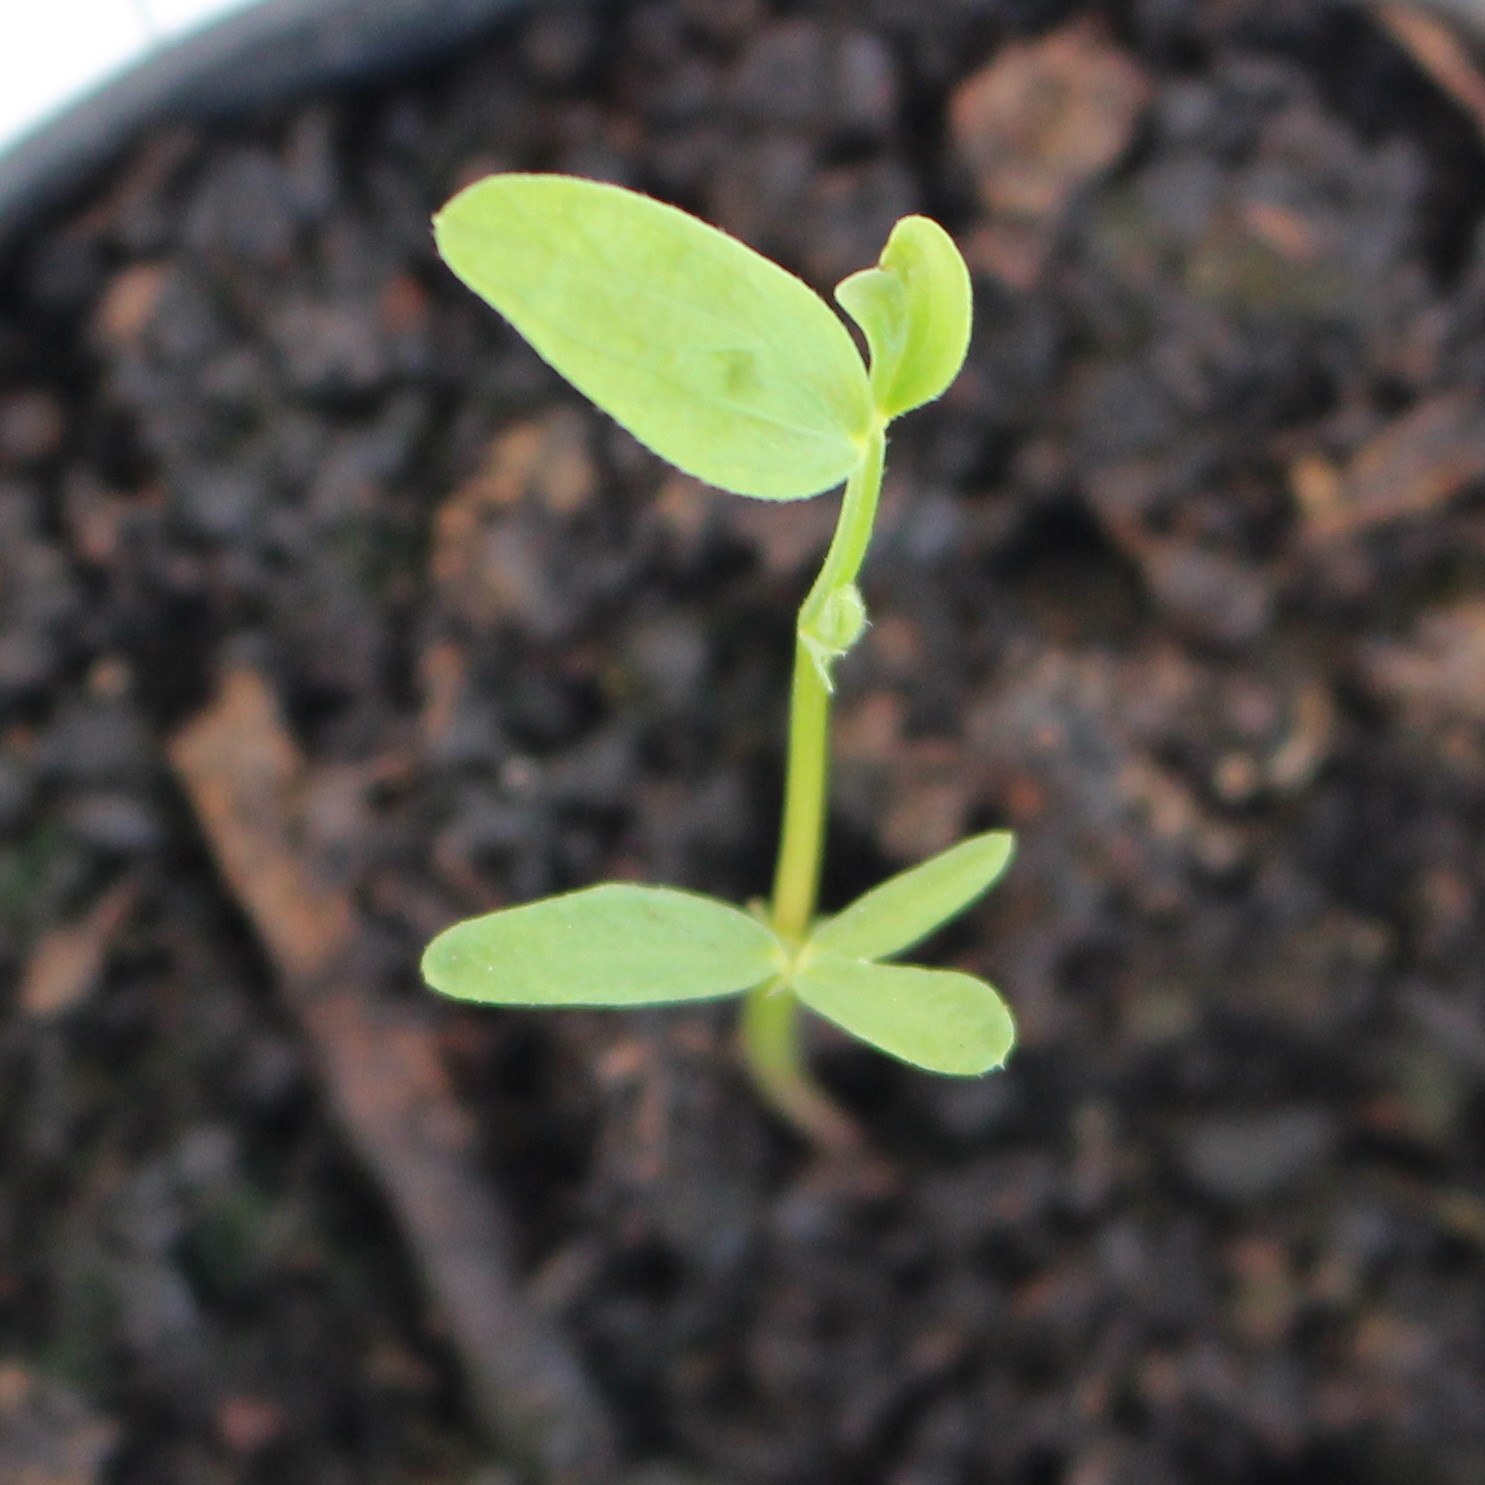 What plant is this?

Vicia sativa
